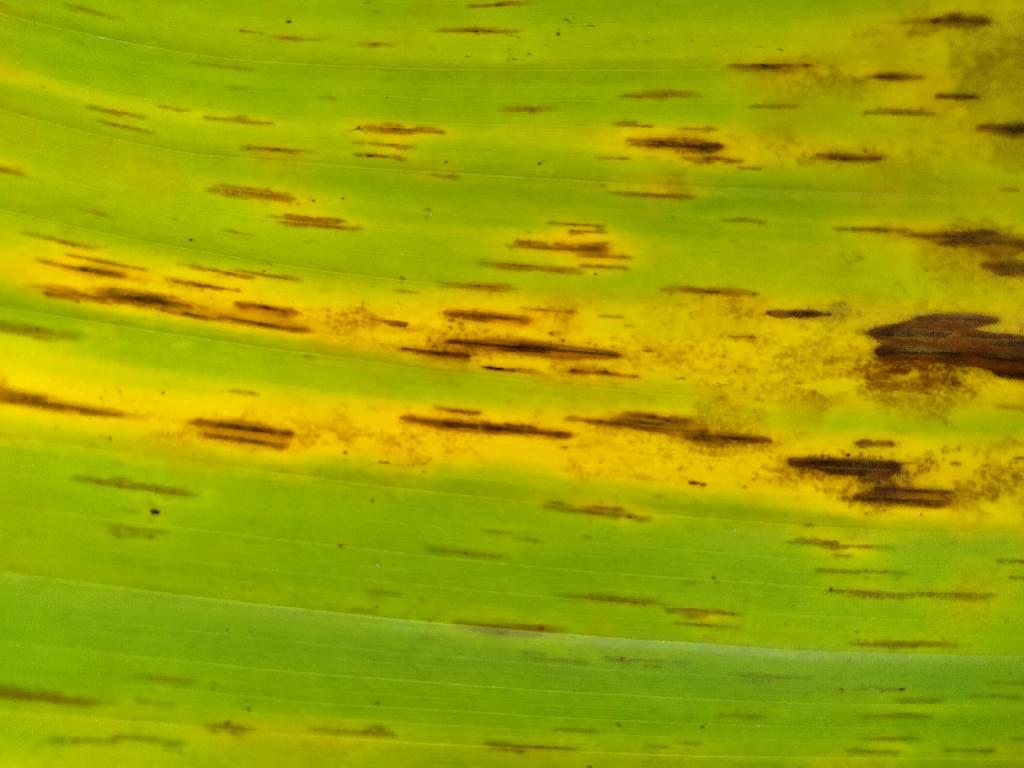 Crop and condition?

banana, black sigatoka
